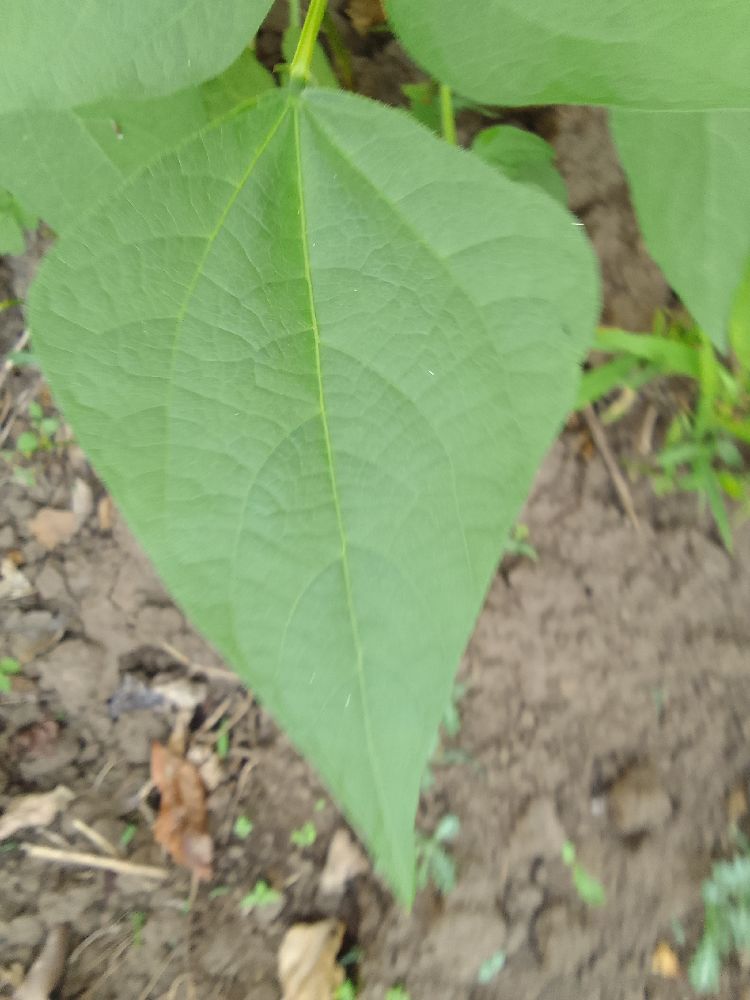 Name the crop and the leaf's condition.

common bean, healthy
